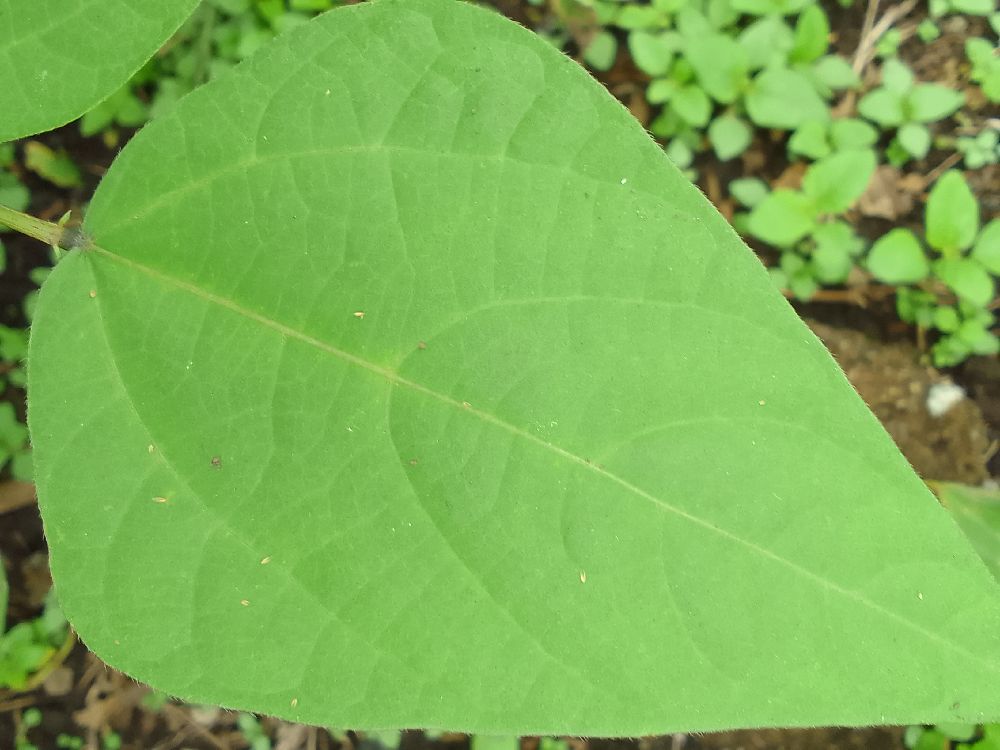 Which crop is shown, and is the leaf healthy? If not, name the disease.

common bean, healthy
